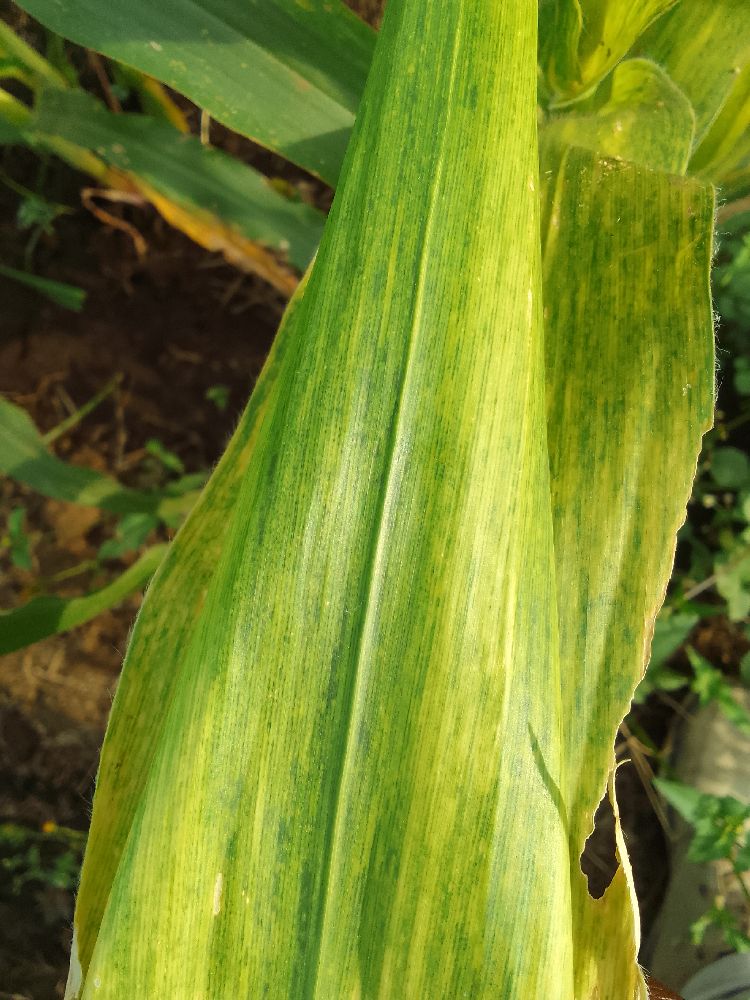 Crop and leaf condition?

maize, maize lethal necrosis
